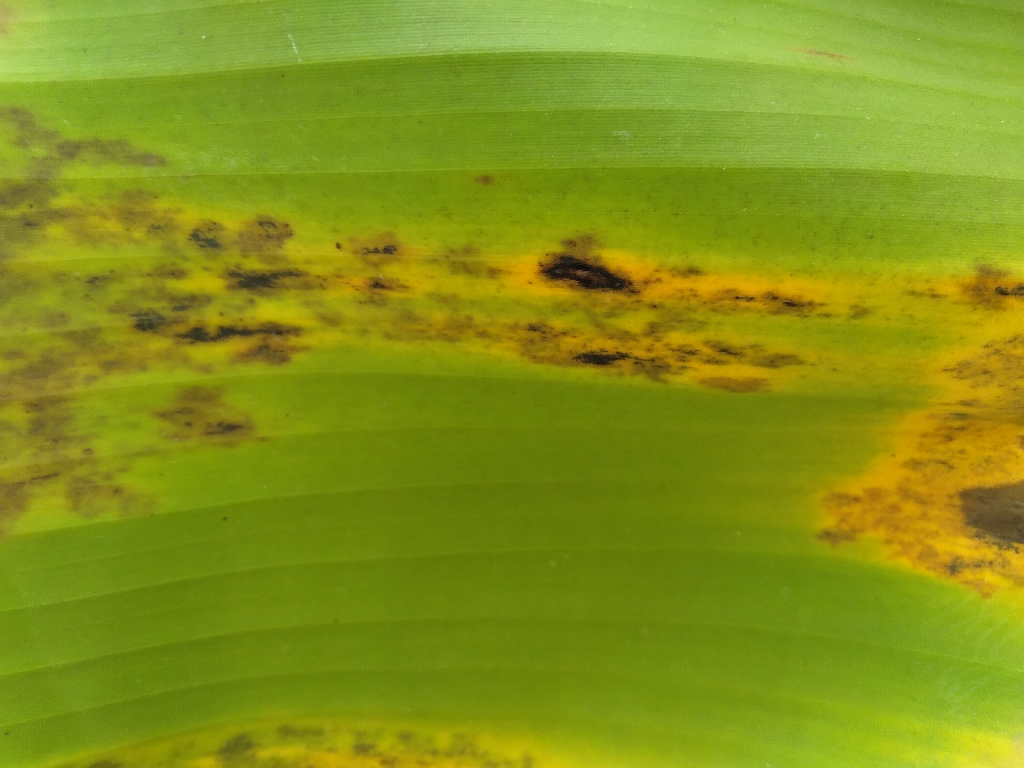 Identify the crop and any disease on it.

banana, black sigatoka
